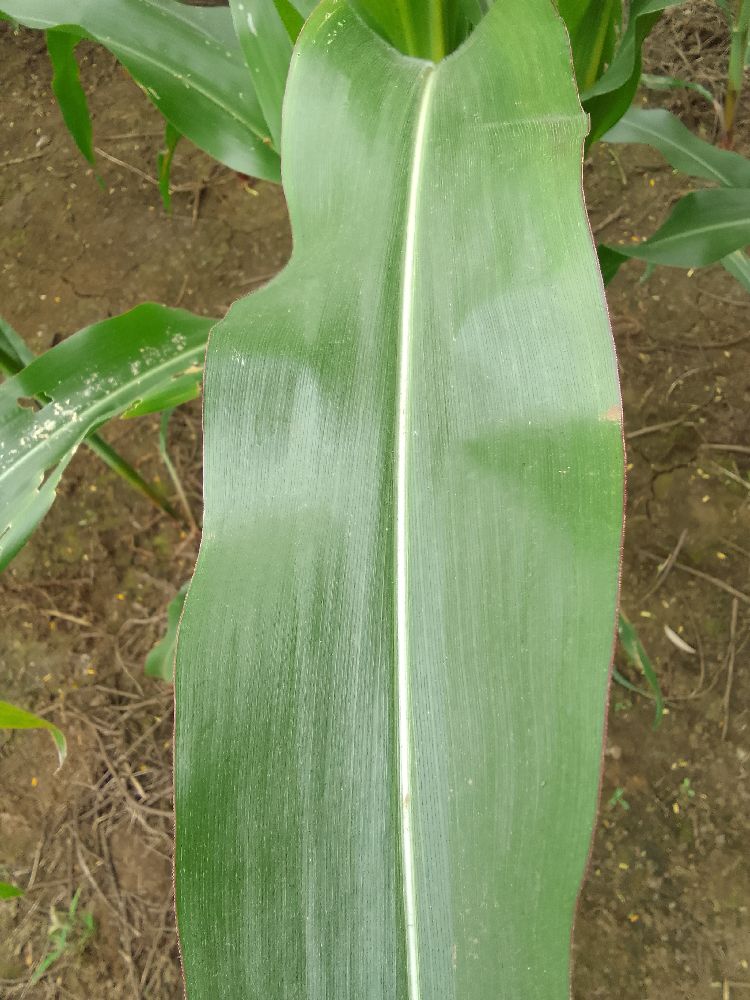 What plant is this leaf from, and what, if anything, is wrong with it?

maize, healthy
